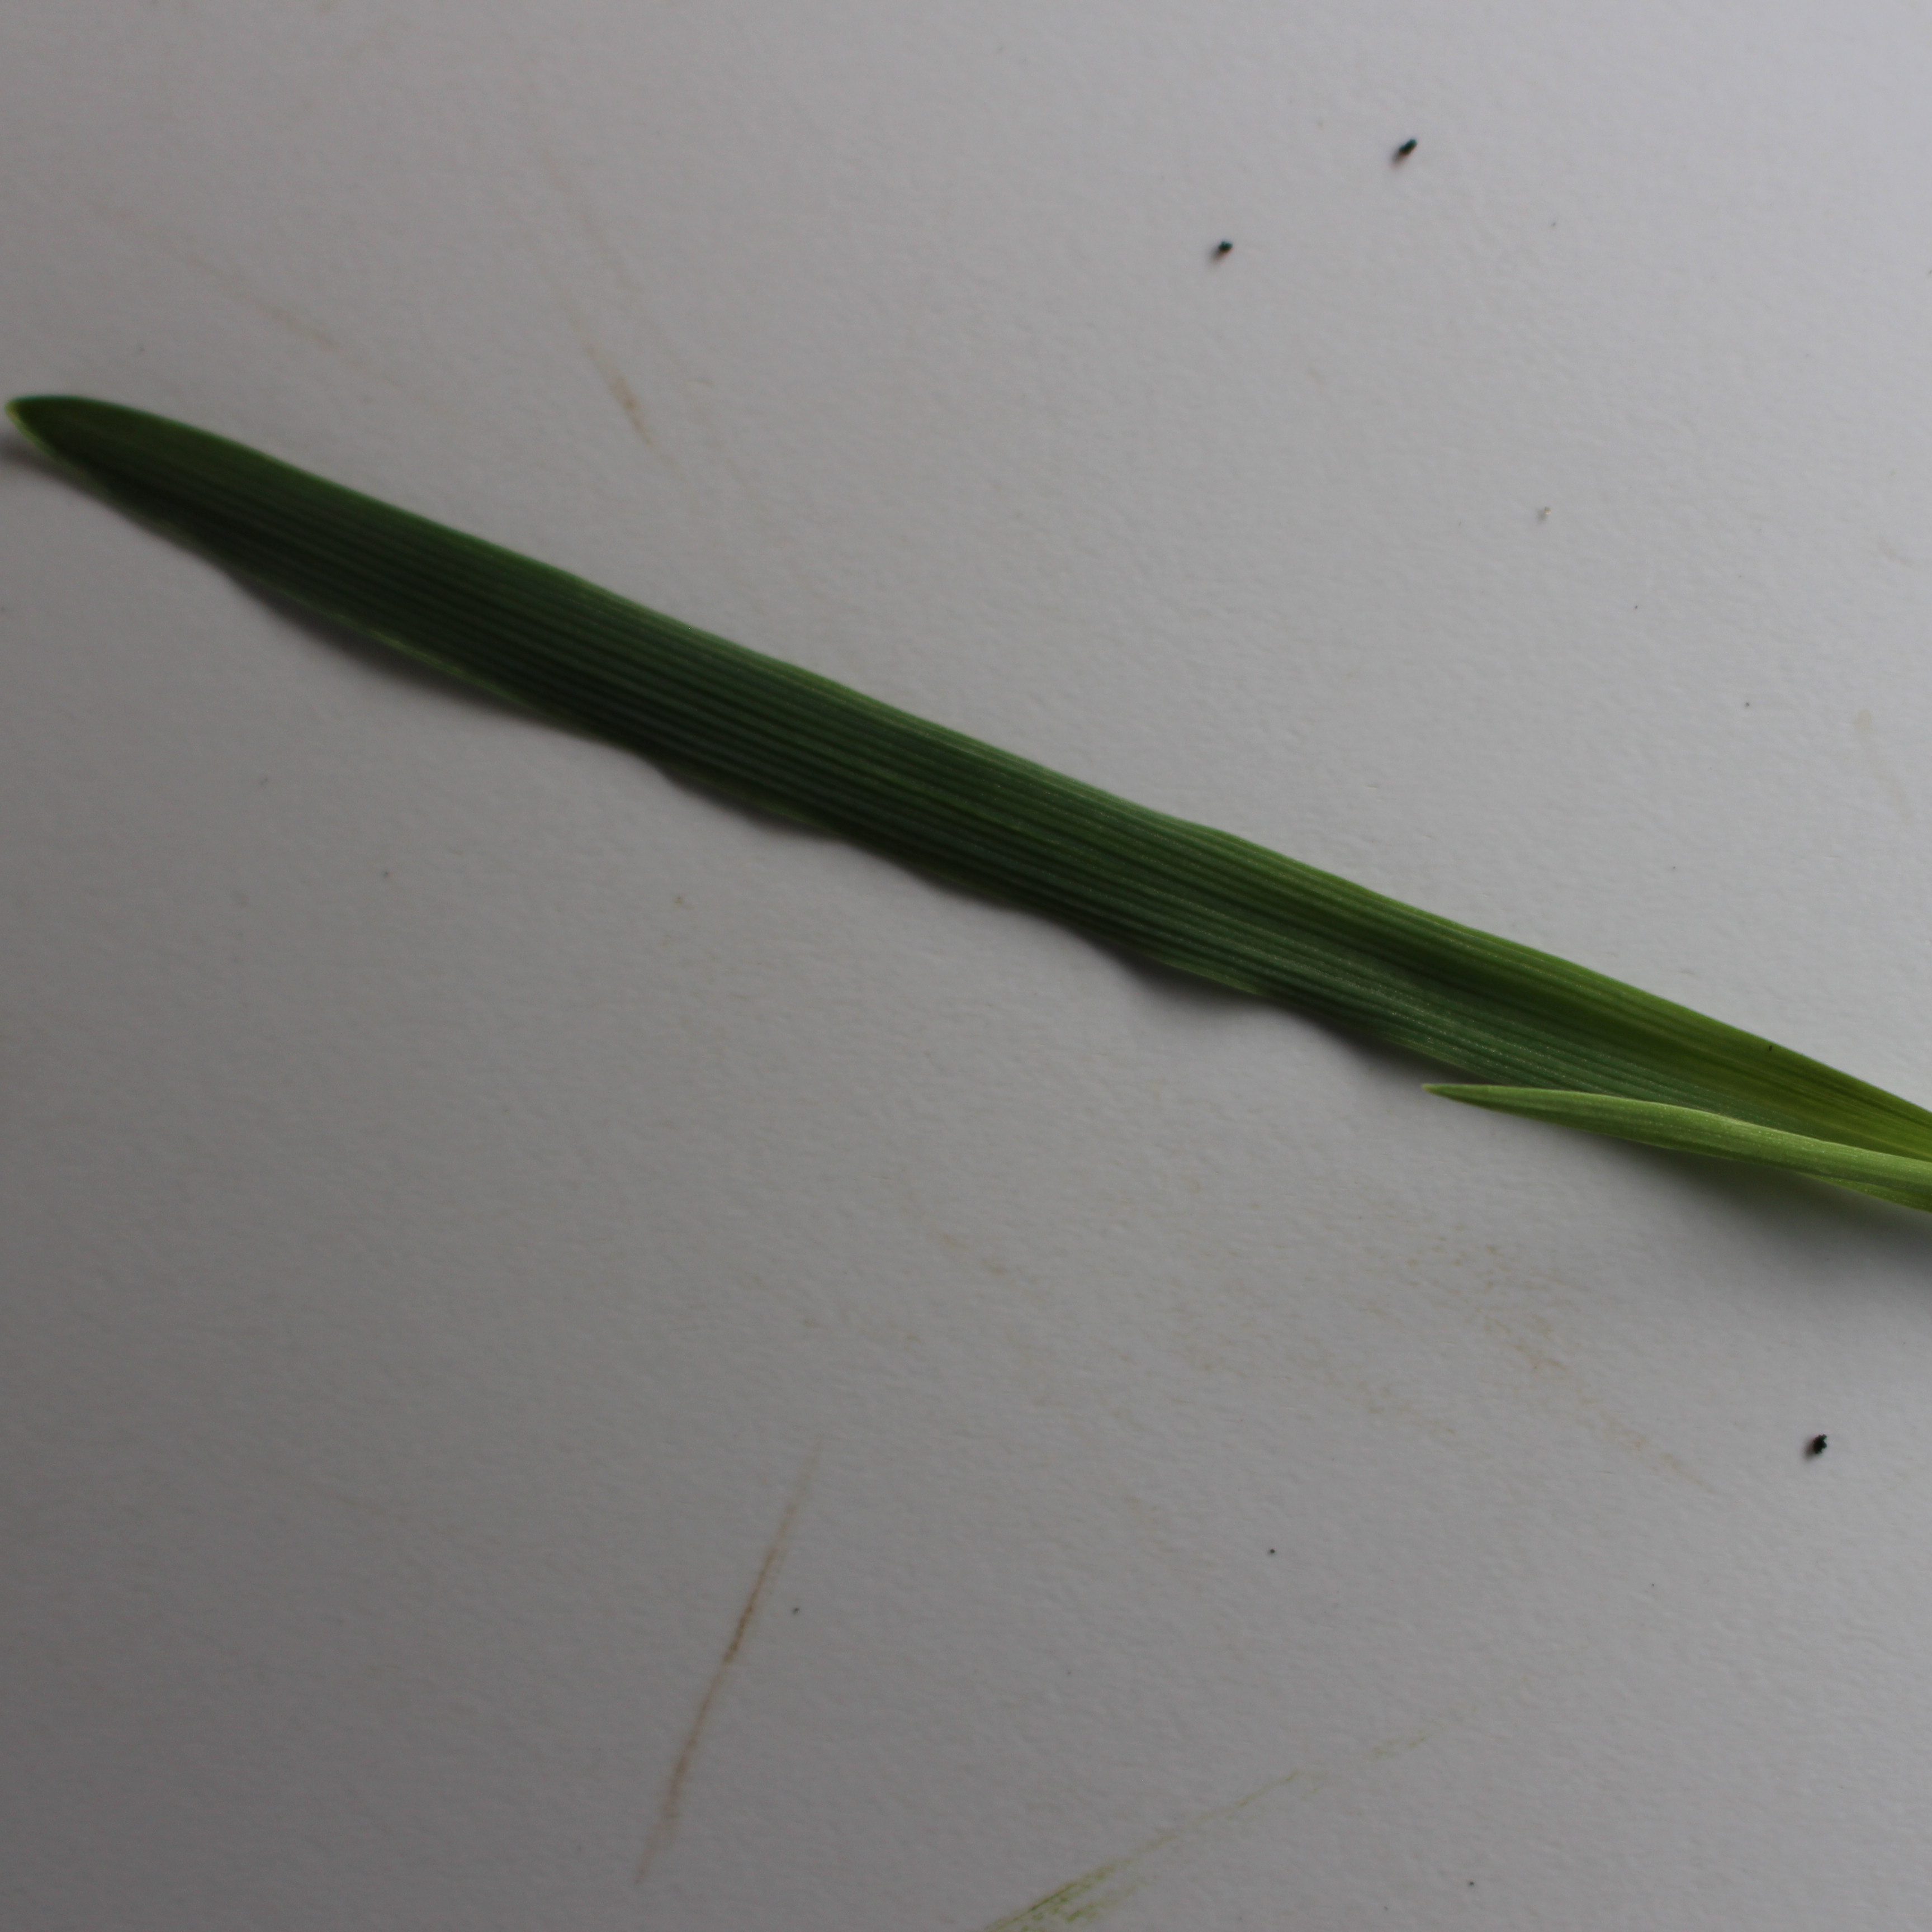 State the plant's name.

Avena sterilis
